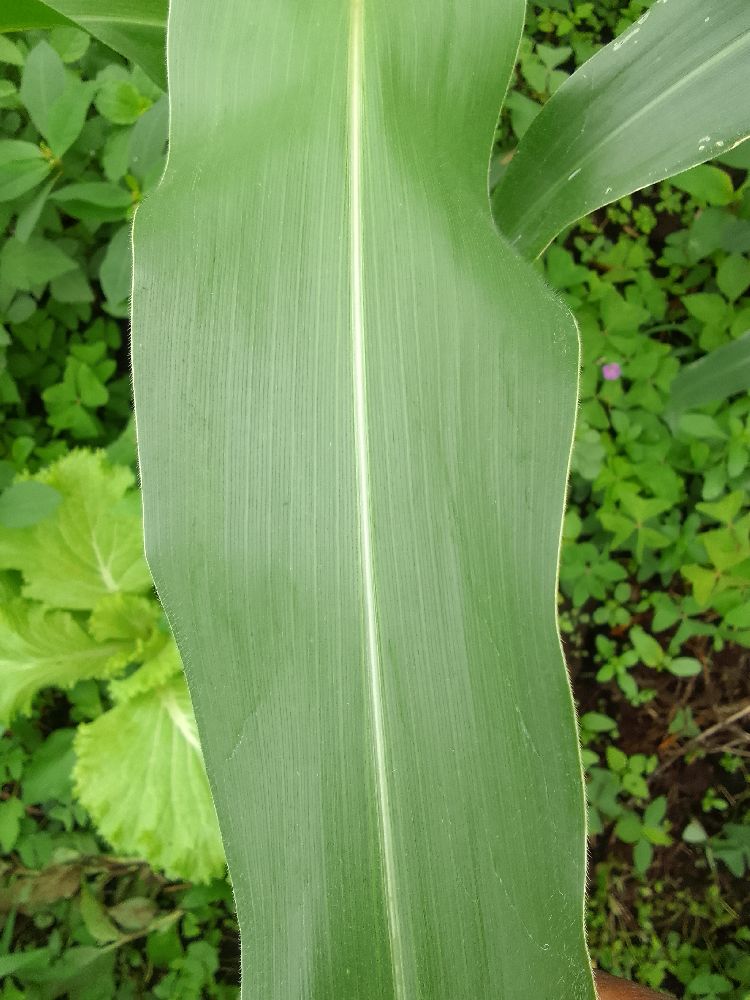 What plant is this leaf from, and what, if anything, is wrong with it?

maize, healthy
